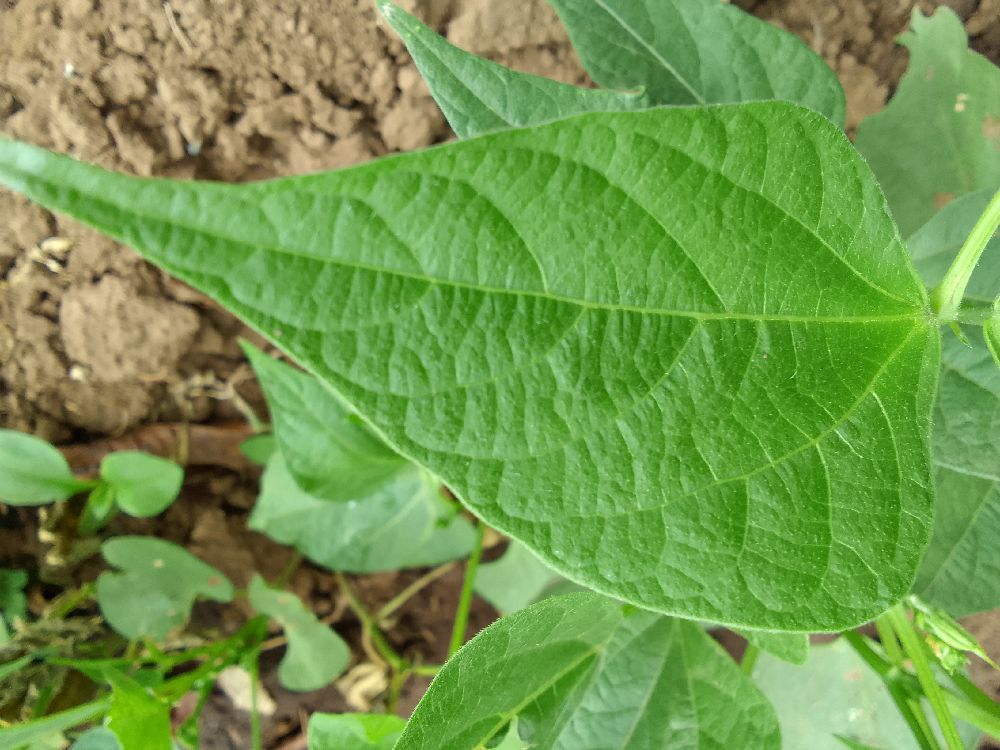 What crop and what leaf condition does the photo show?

common bean, healthy
